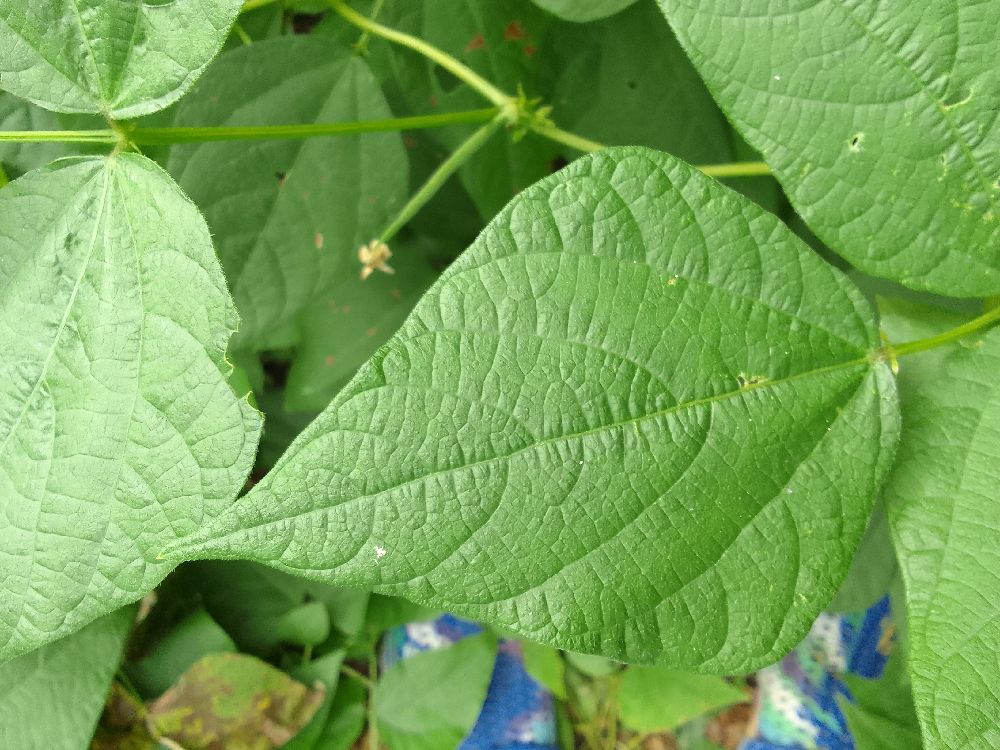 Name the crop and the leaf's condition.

common bean, healthy
